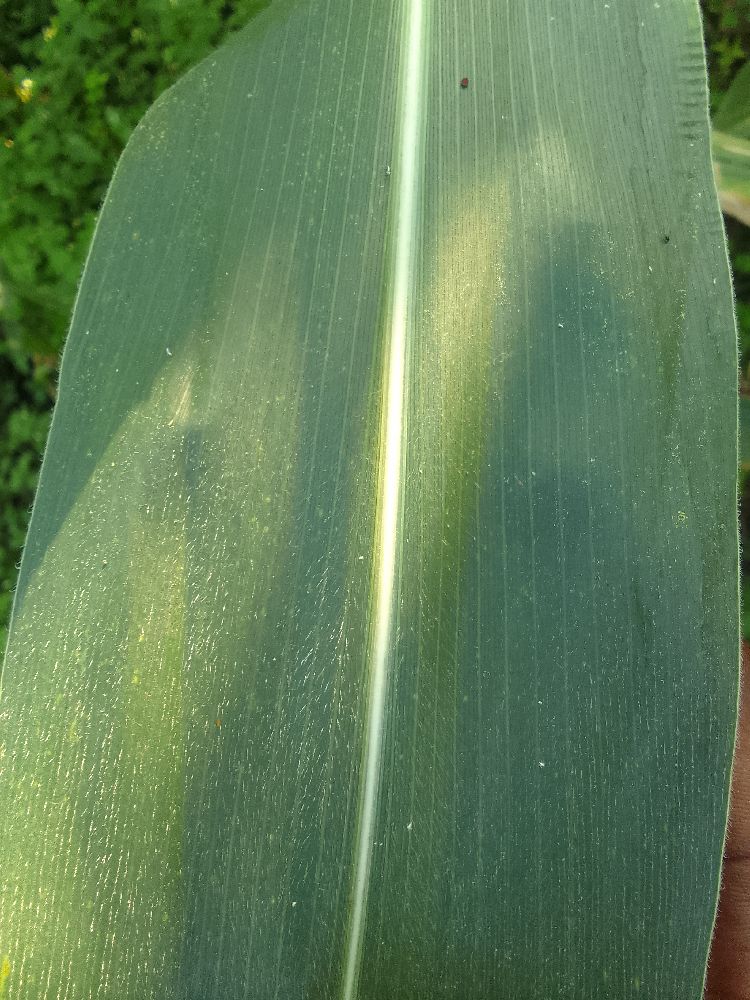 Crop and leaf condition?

maize, healthy
